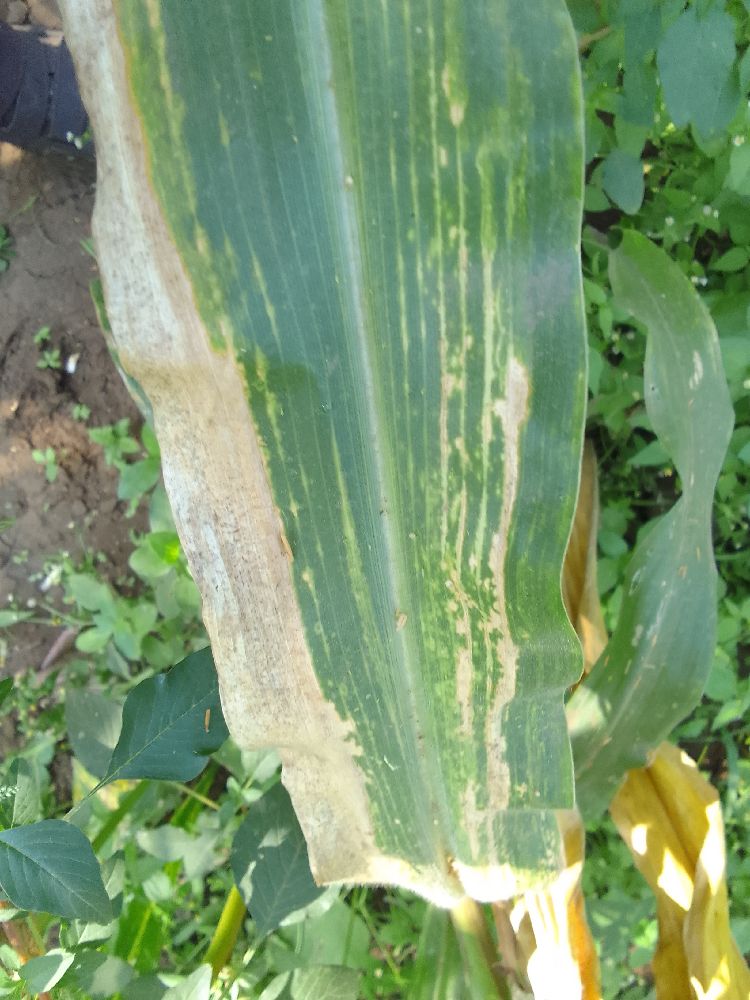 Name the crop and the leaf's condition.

maize, maize lethal necrosis
